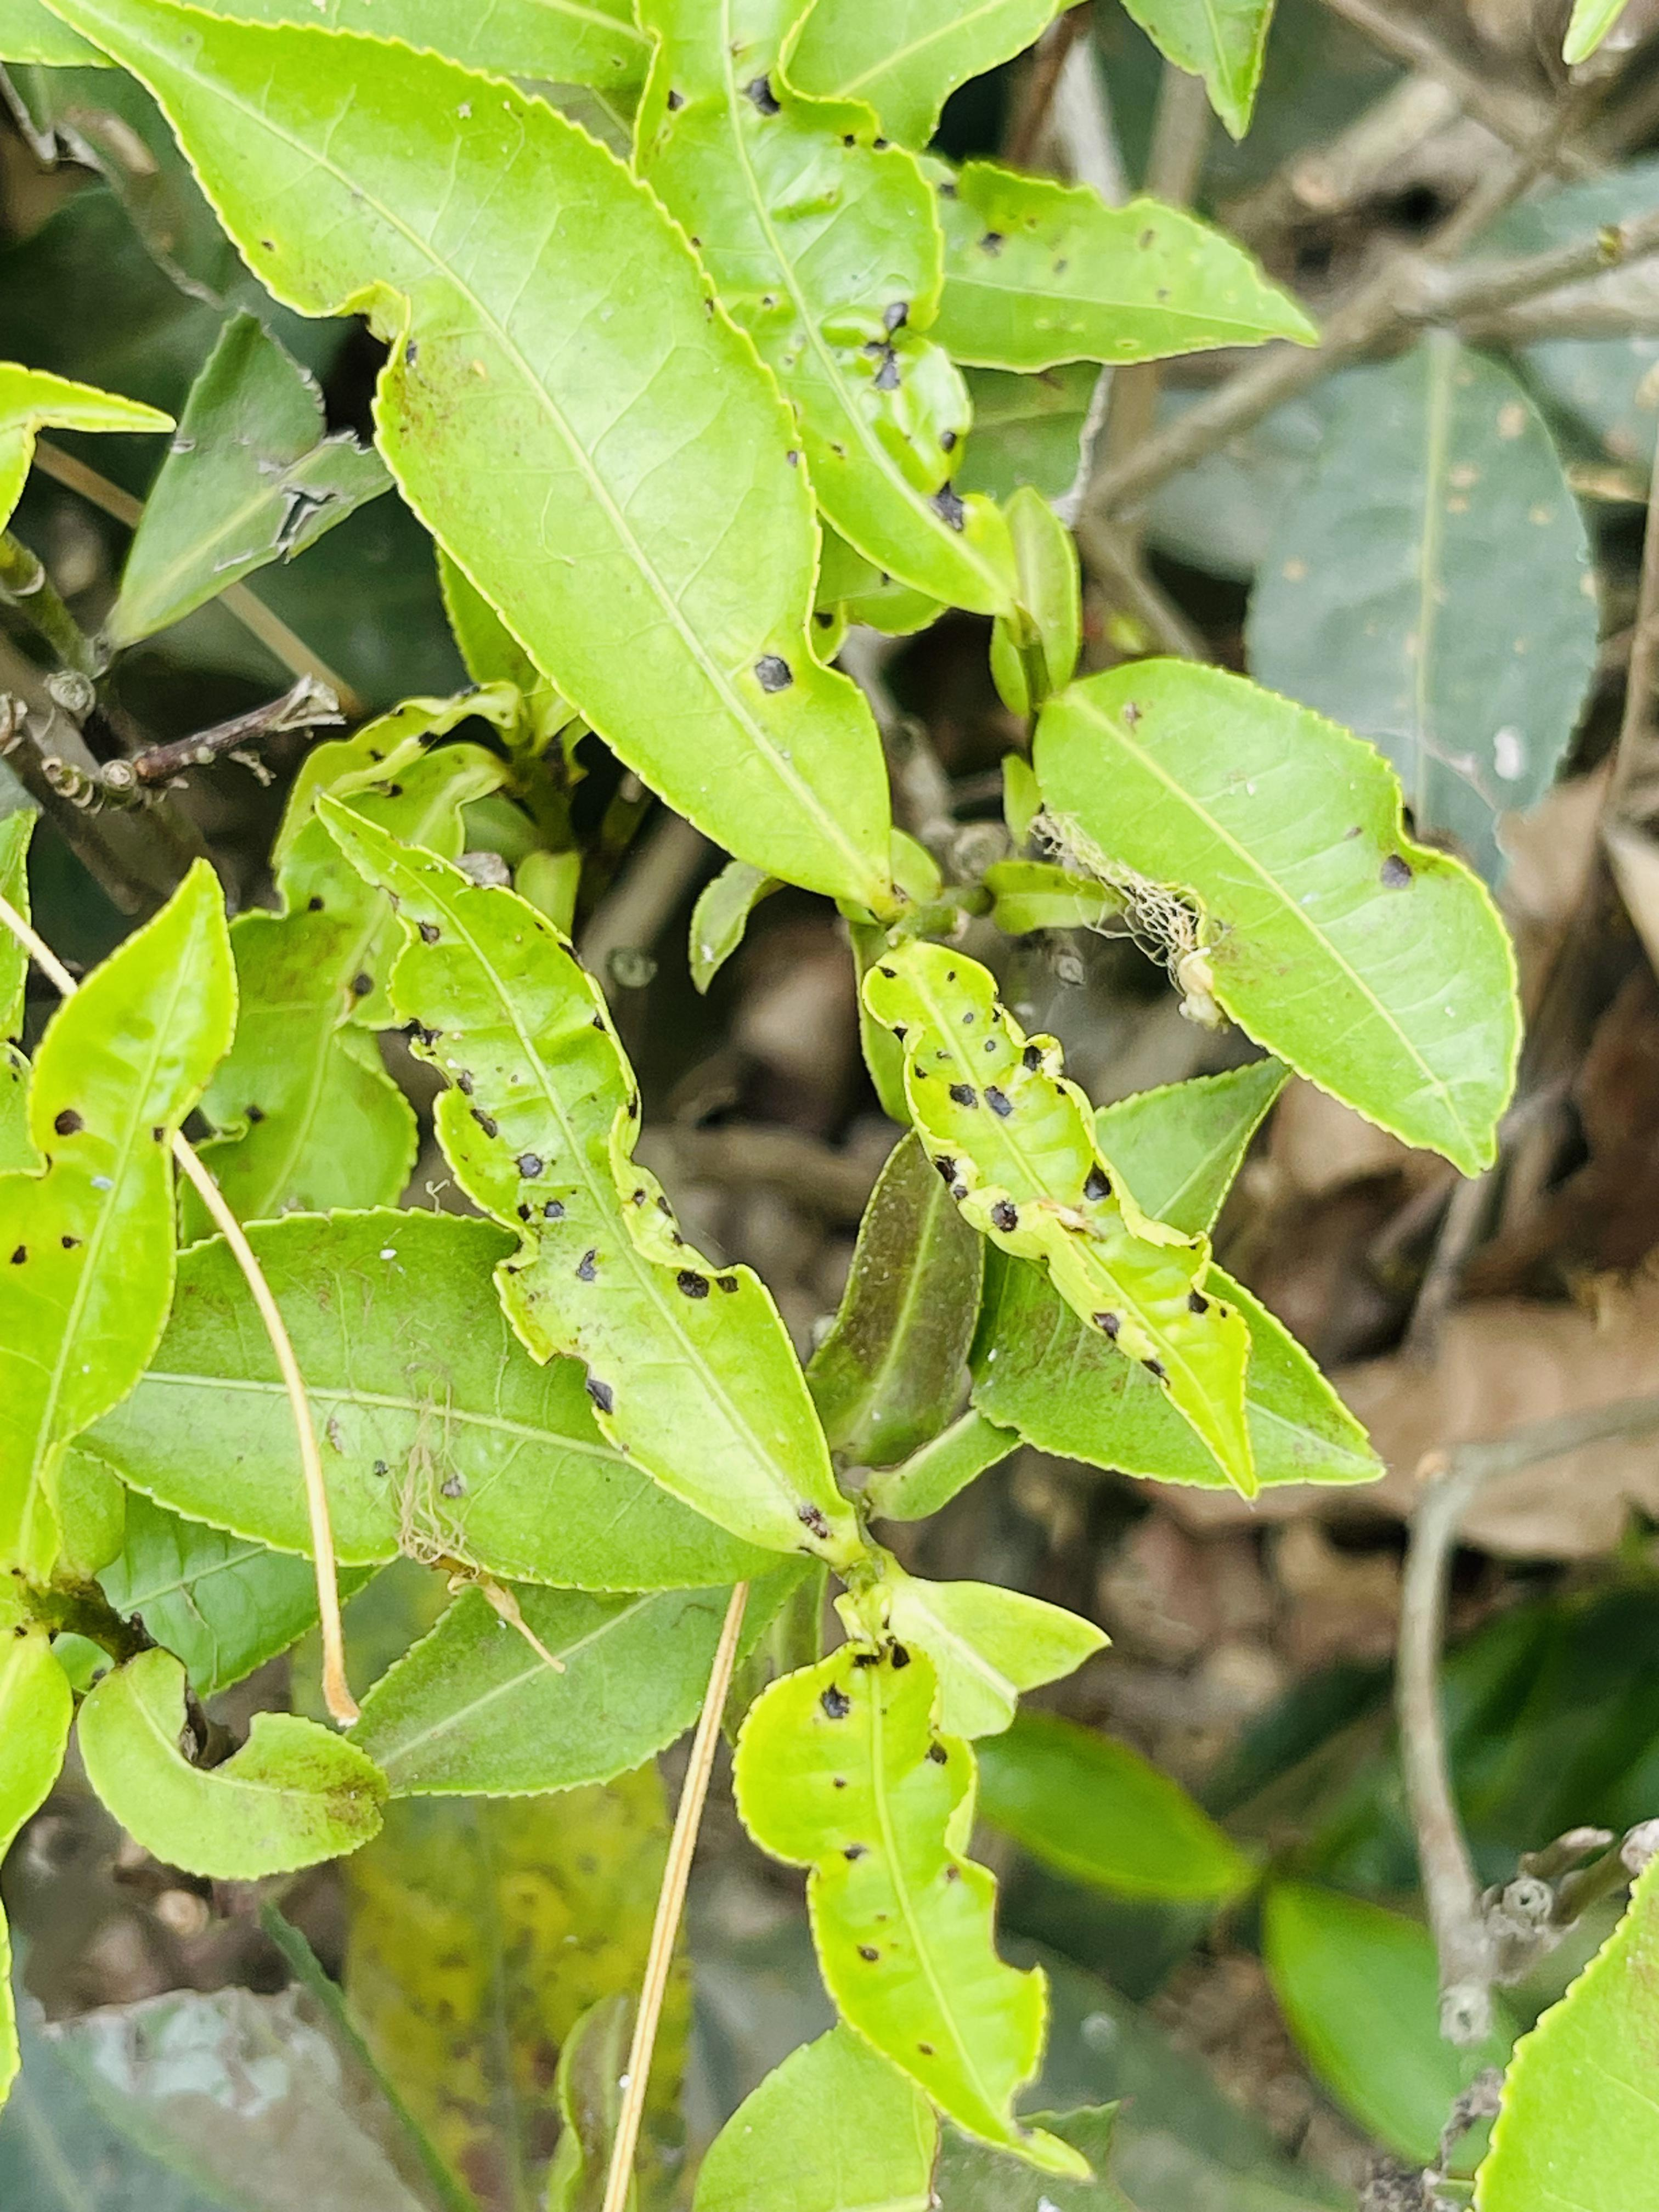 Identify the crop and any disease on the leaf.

tea, helopeltis
